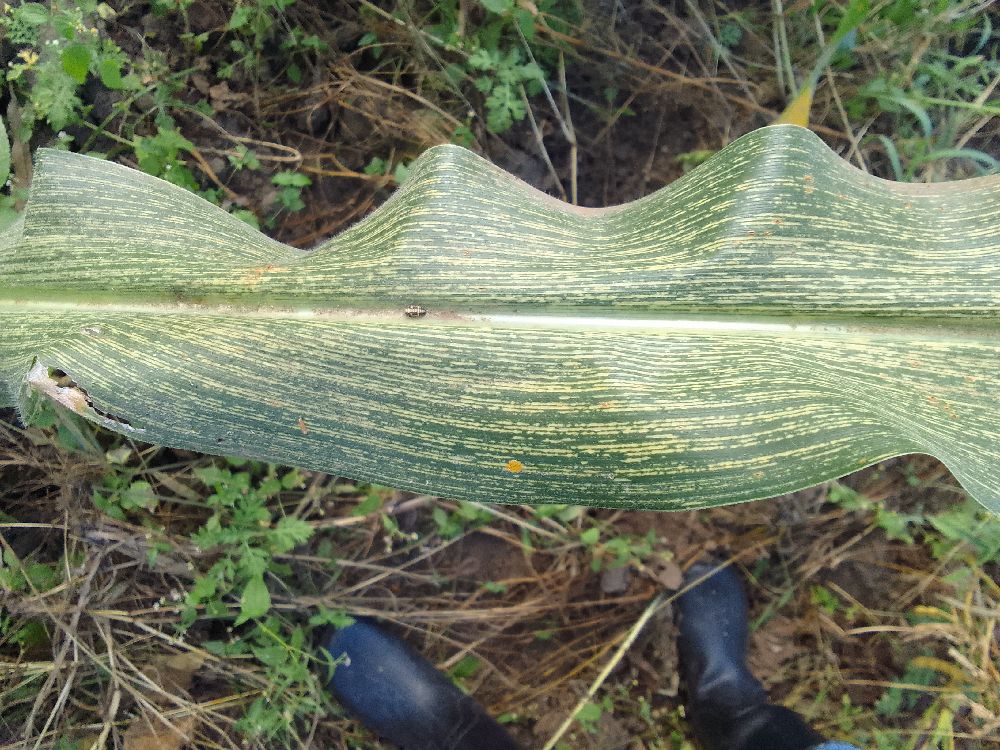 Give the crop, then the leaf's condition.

maize, maize streak virus
